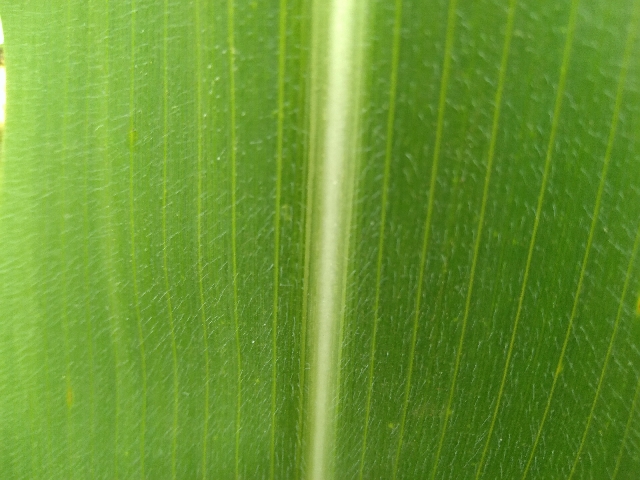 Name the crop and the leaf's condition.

maize, healthy
